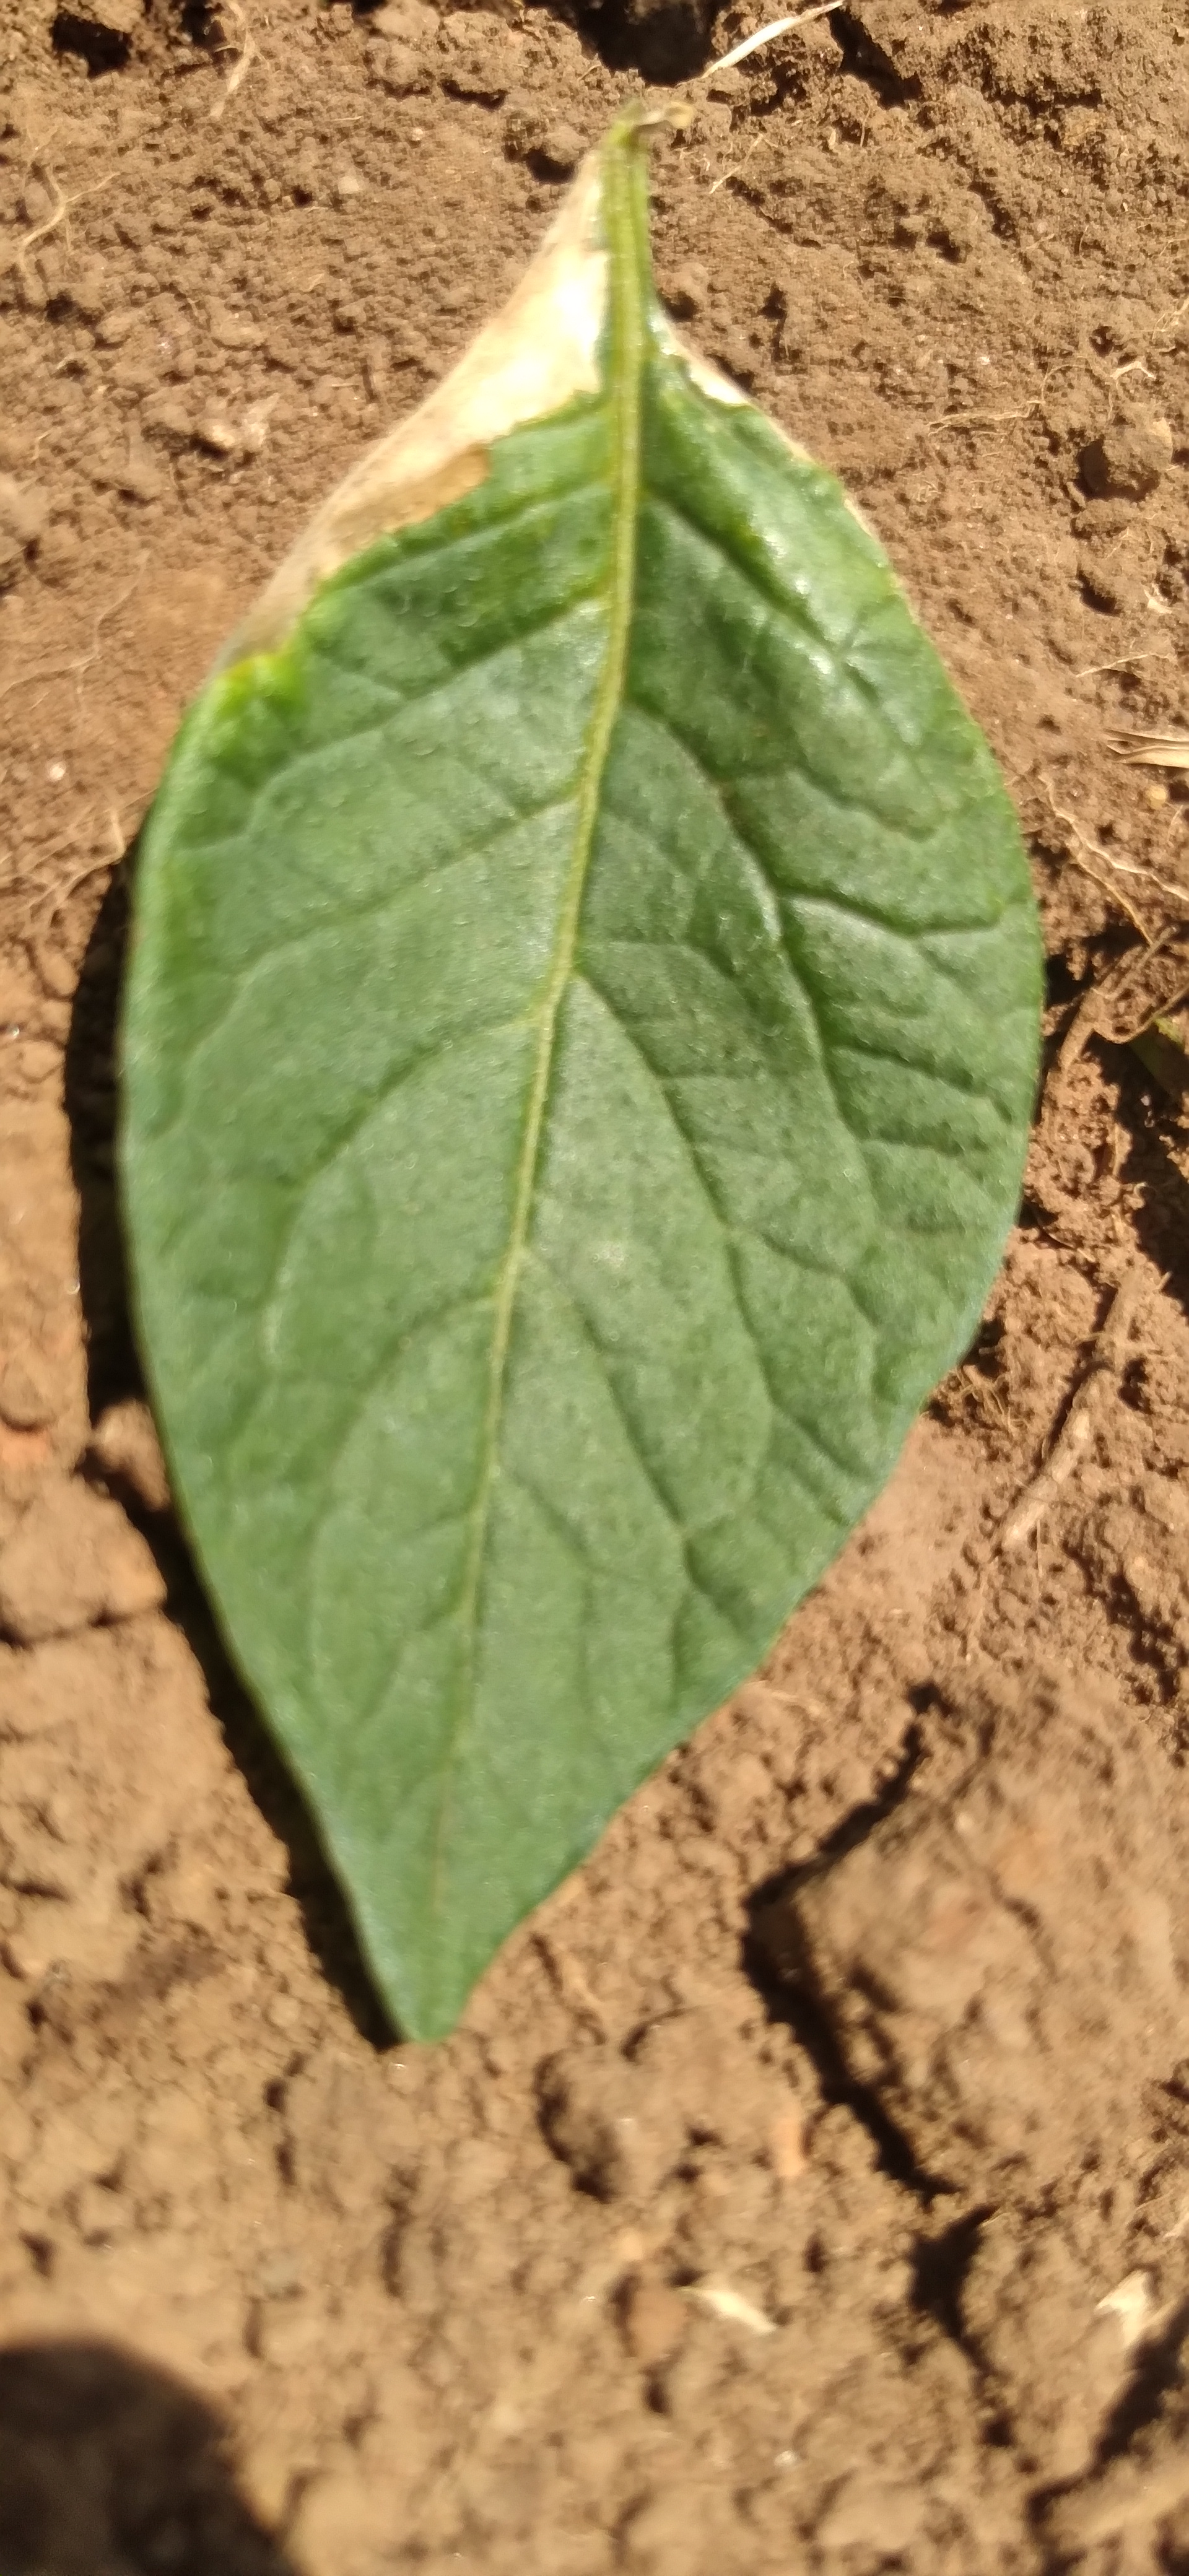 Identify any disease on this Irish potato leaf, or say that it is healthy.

early blight
